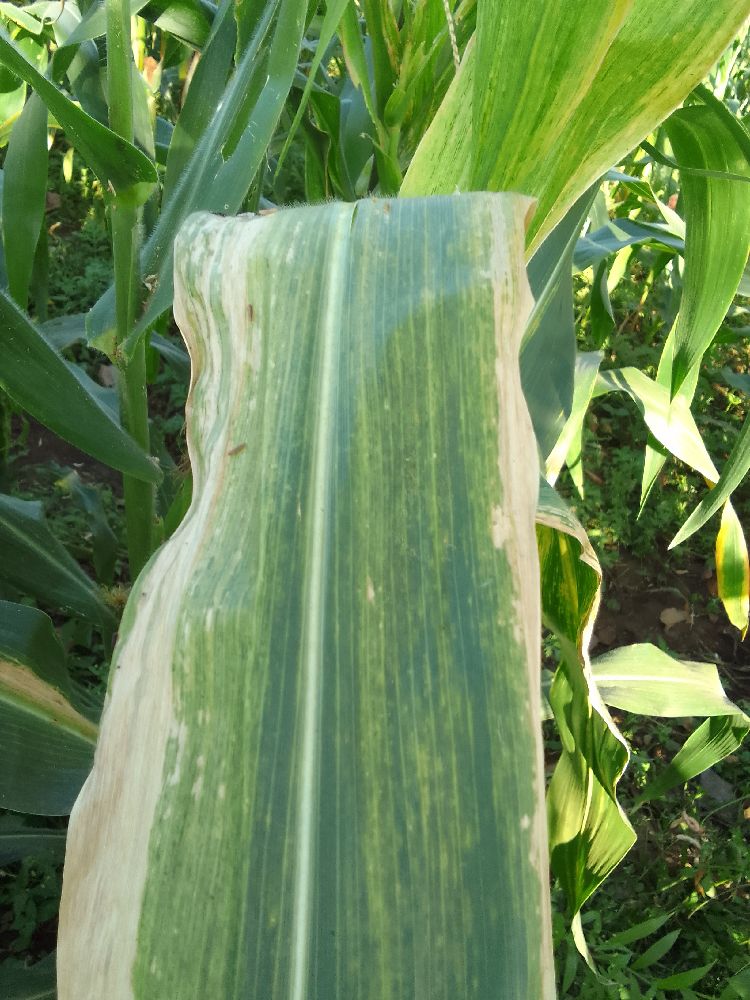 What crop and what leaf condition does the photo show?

maize, maize lethal necrosis
